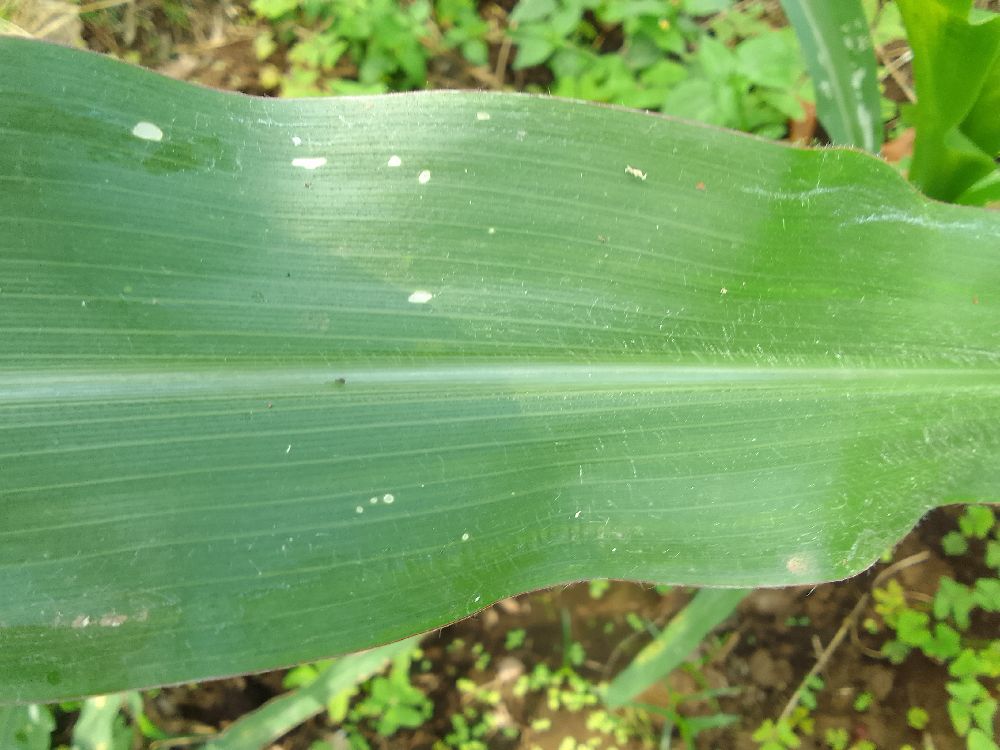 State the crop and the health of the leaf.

maize, healthy
